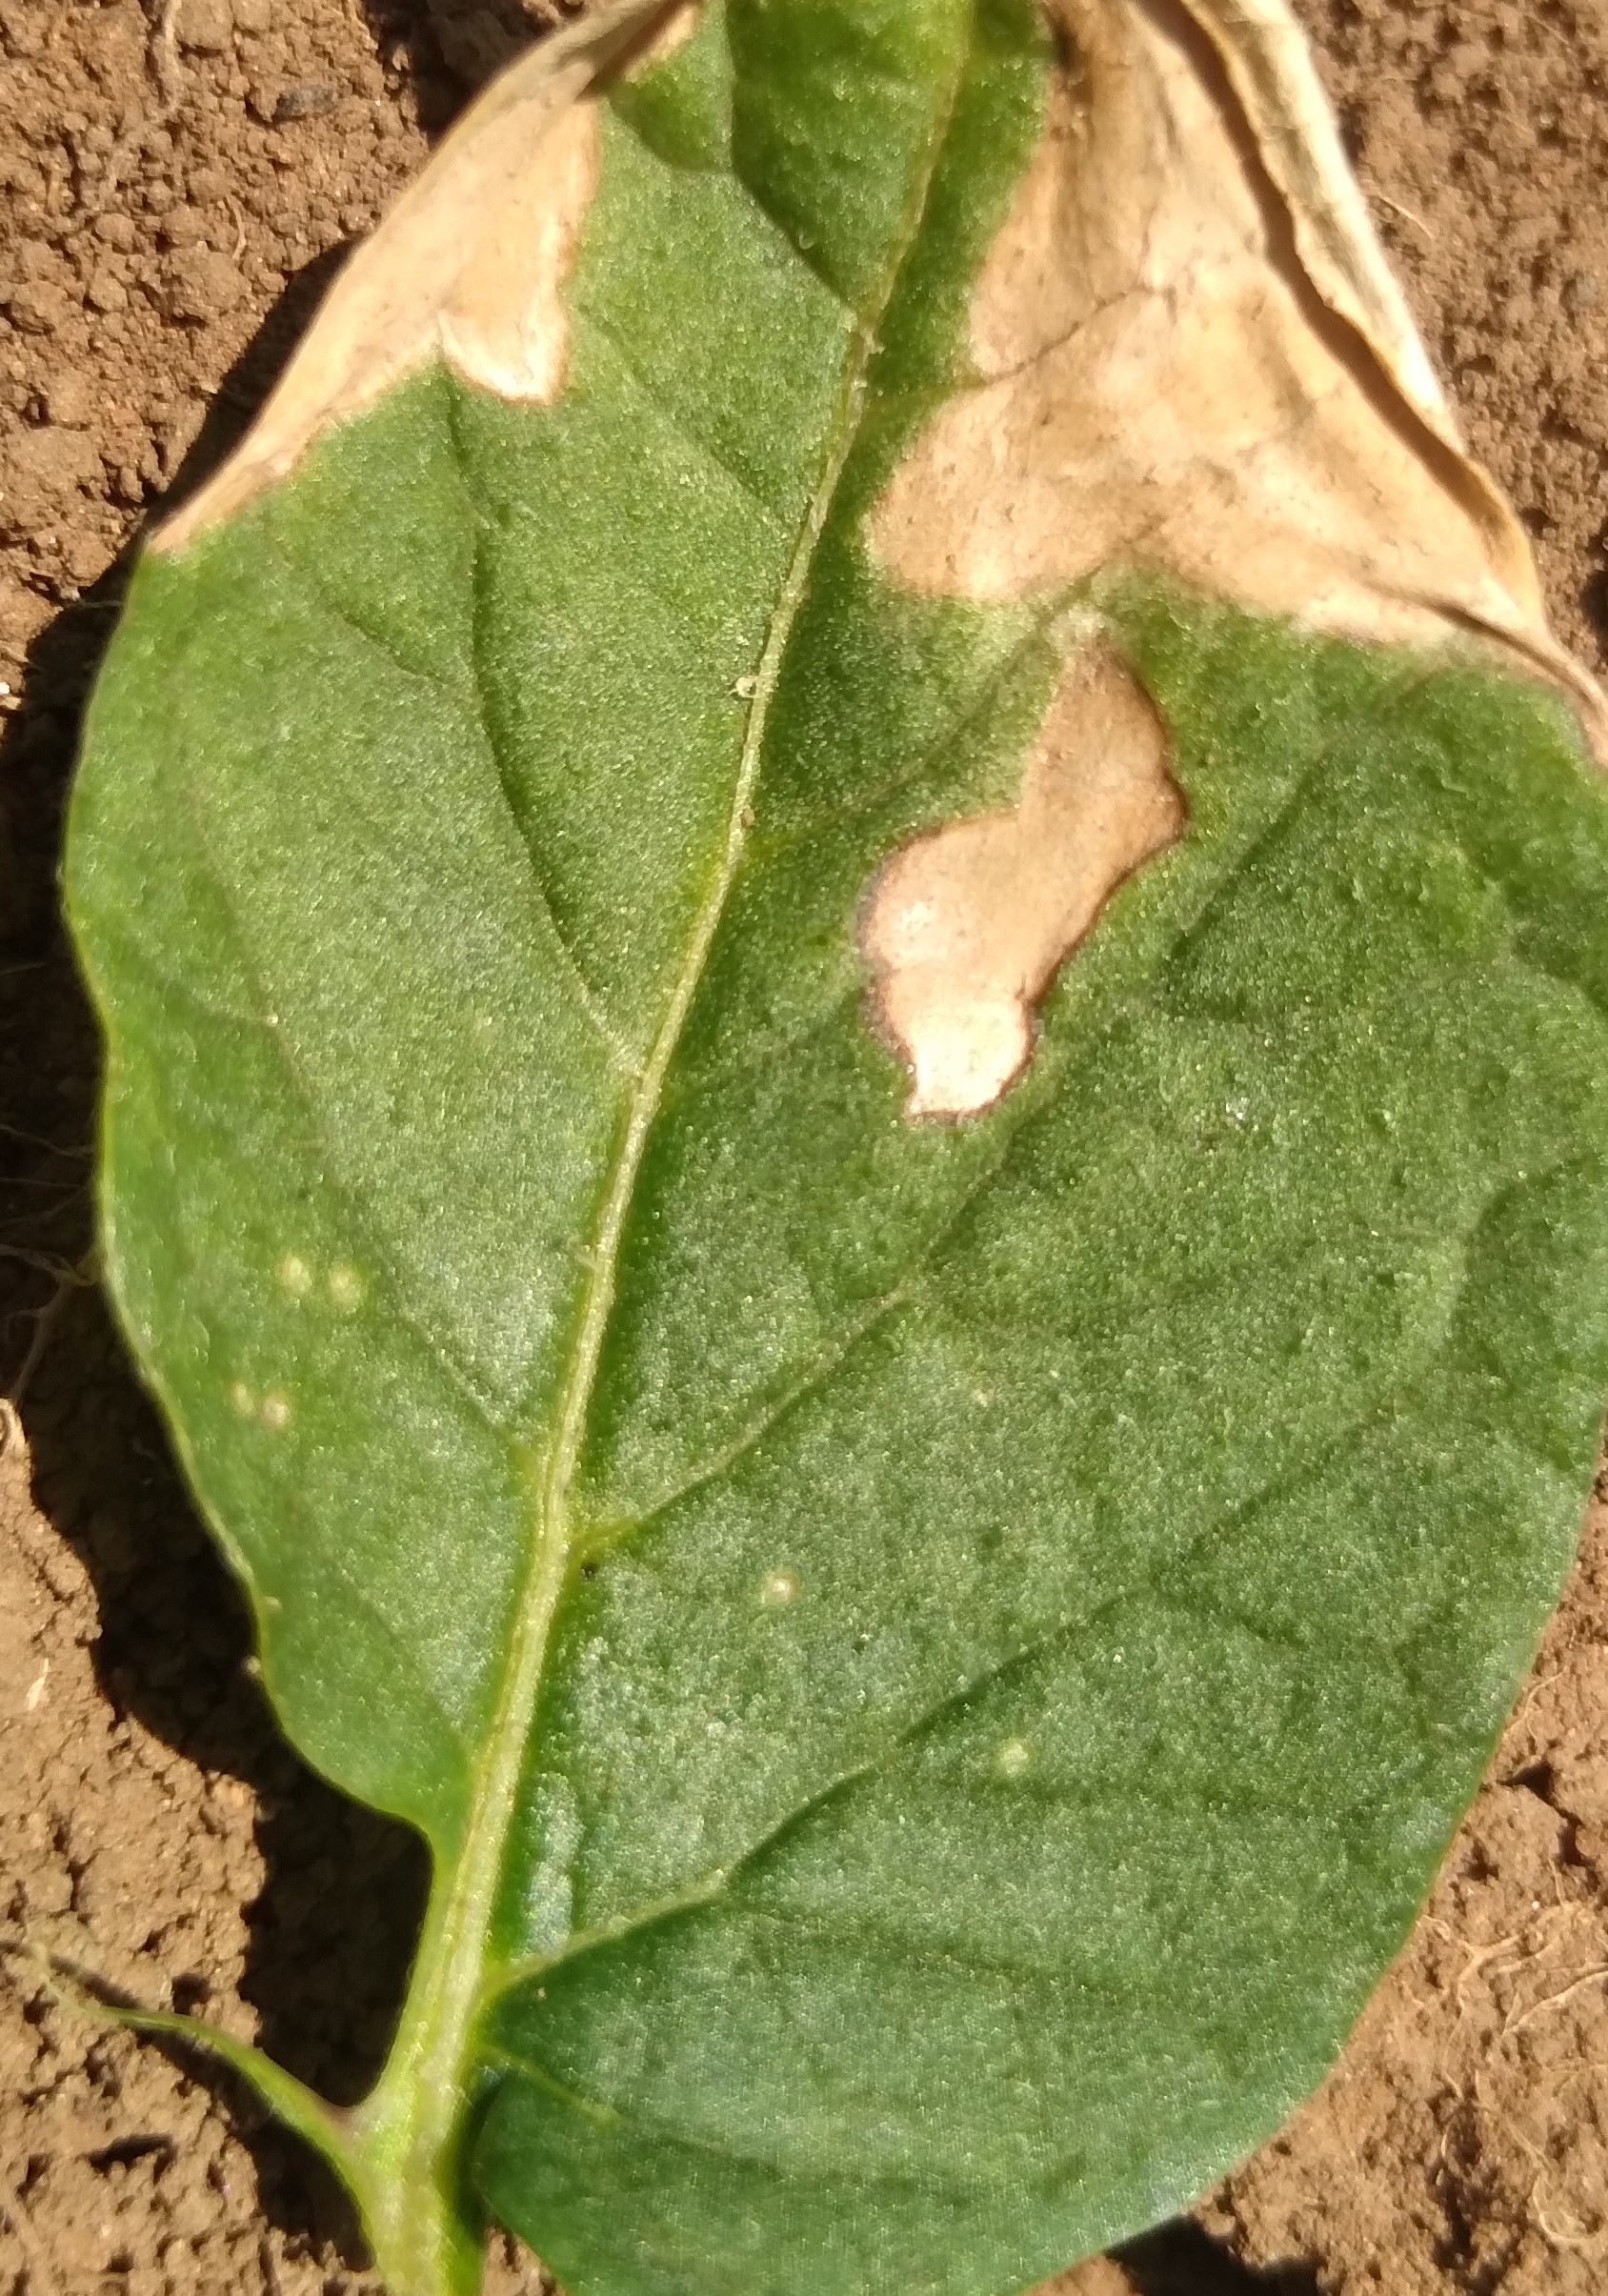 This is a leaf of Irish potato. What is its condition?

early blight
